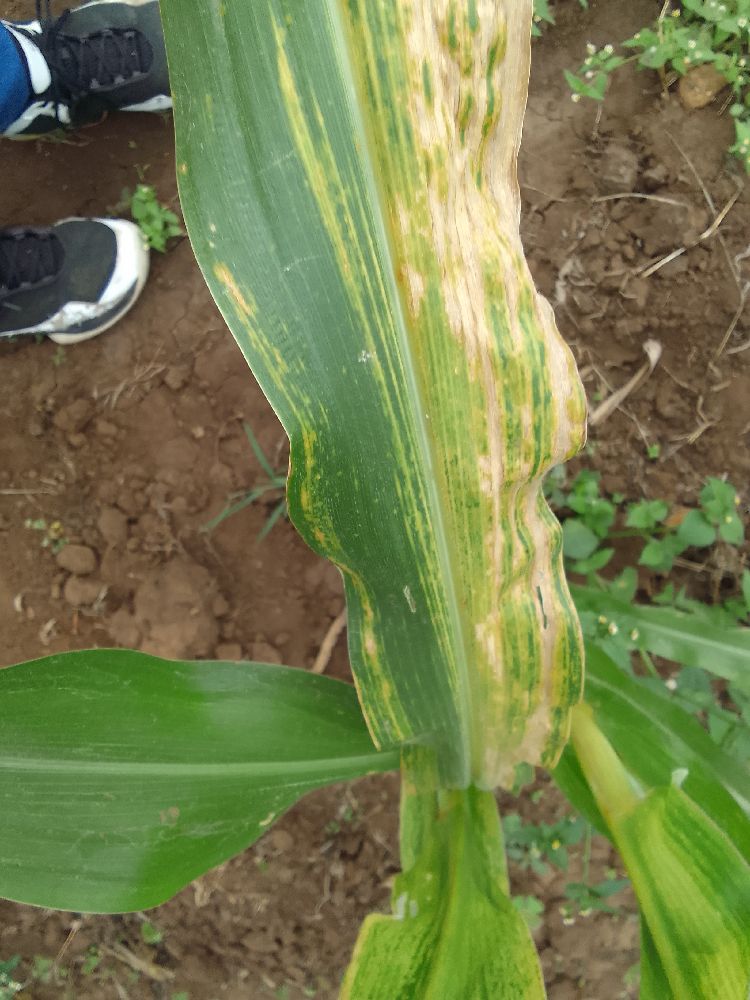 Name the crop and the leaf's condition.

maize, maize lethal necrosis
